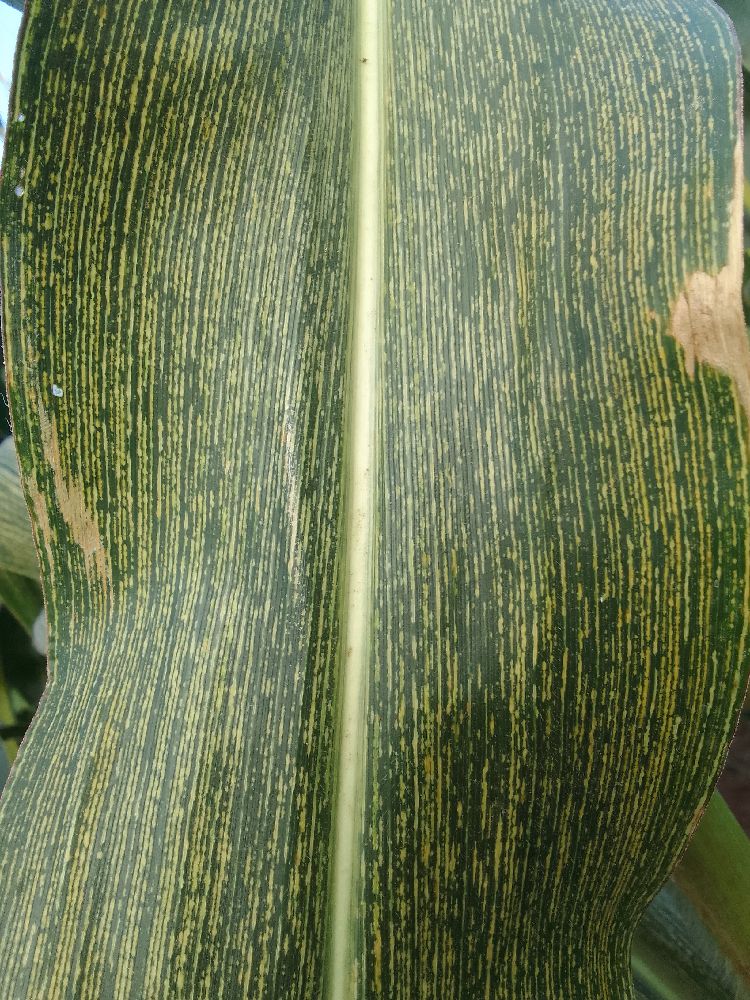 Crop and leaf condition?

maize, maize streak virus
